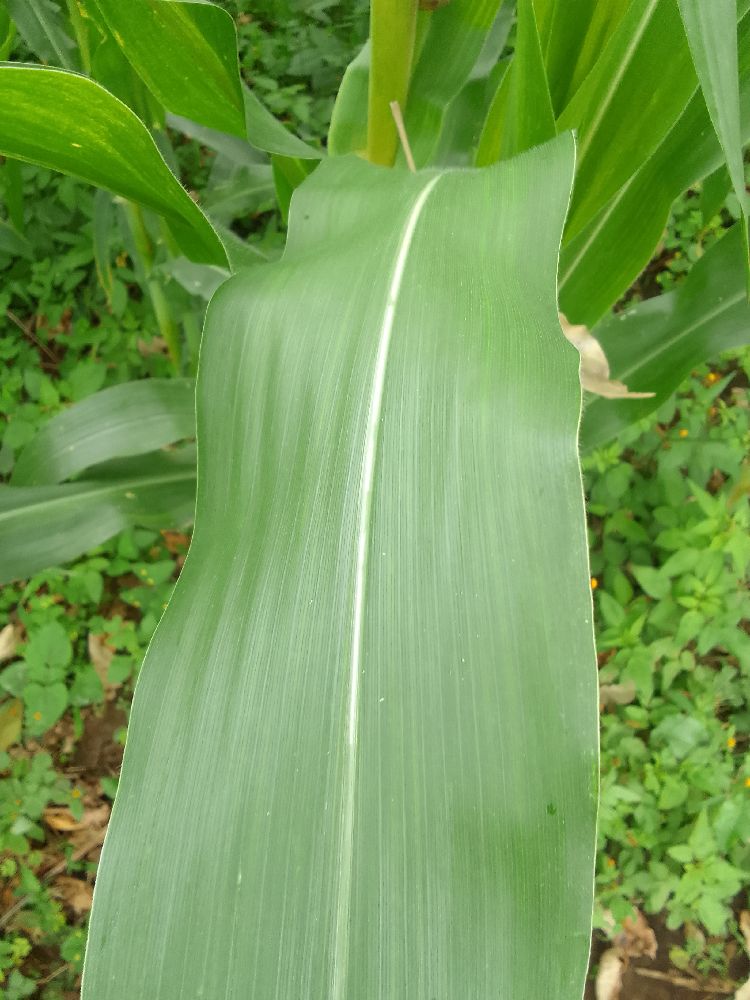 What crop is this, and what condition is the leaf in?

maize, healthy
